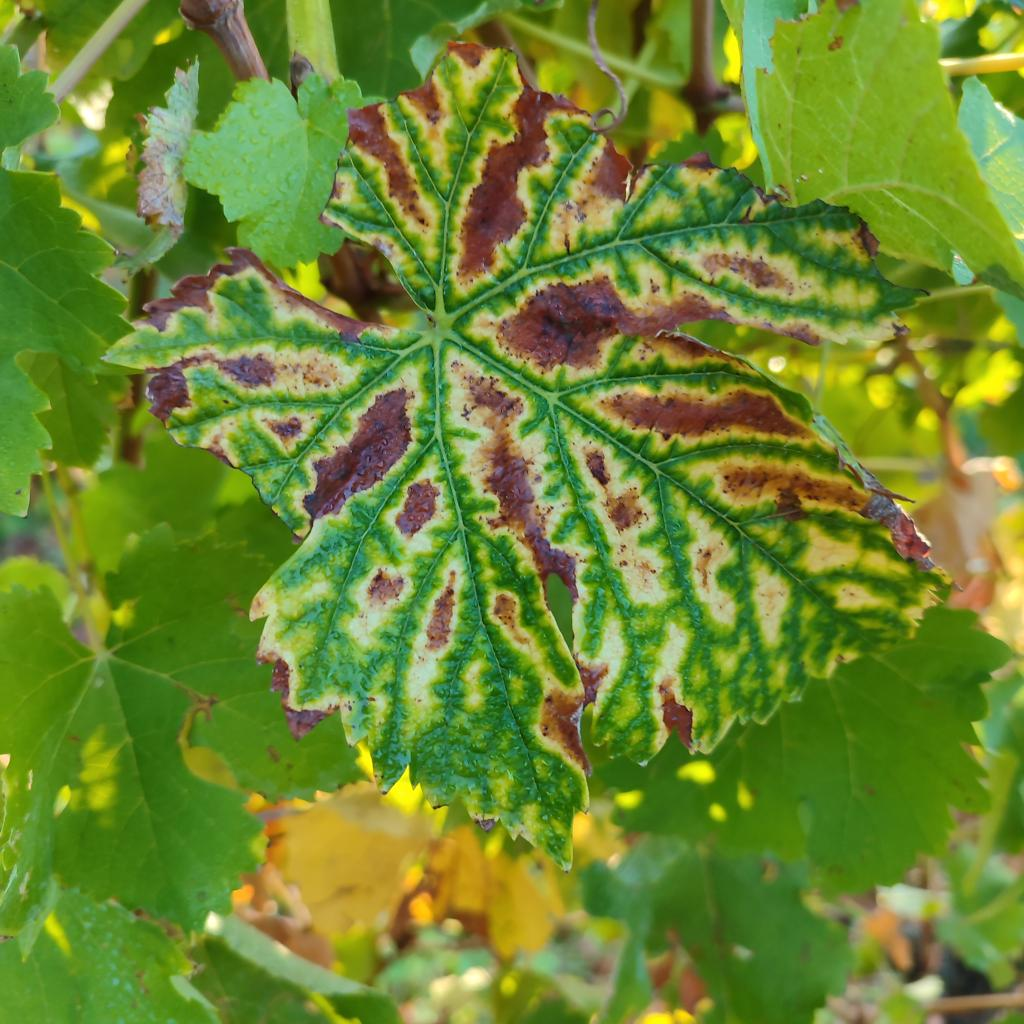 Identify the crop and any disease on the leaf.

grapevine, esca complex
